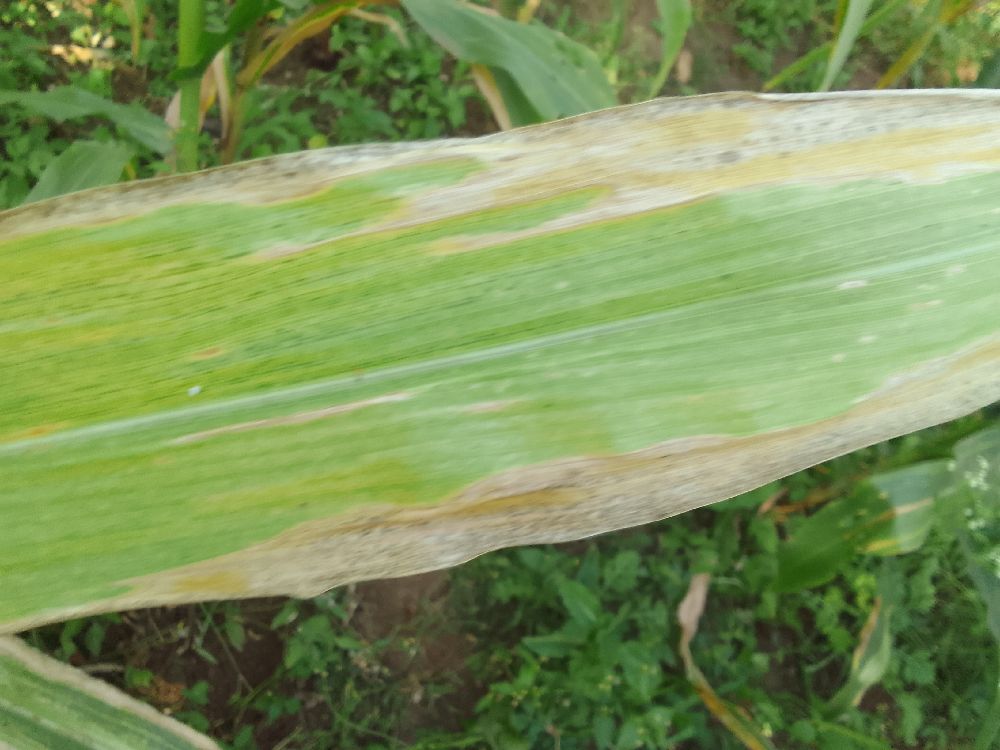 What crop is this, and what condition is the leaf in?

maize, maize lethal necrosis
